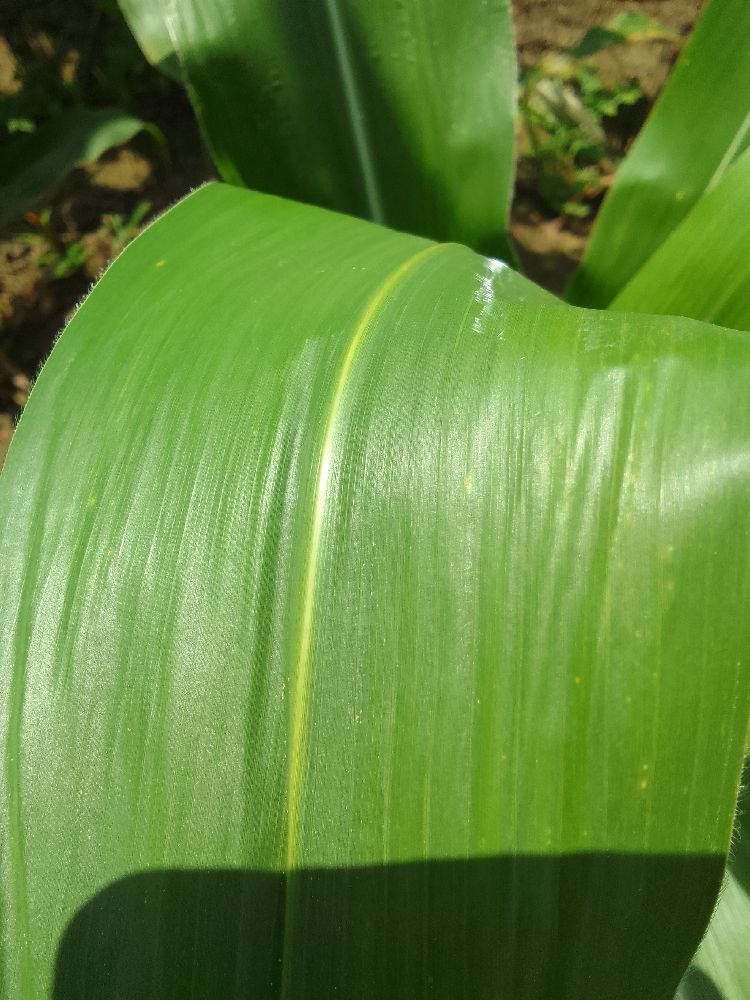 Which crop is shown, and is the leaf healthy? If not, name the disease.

maize, healthy
